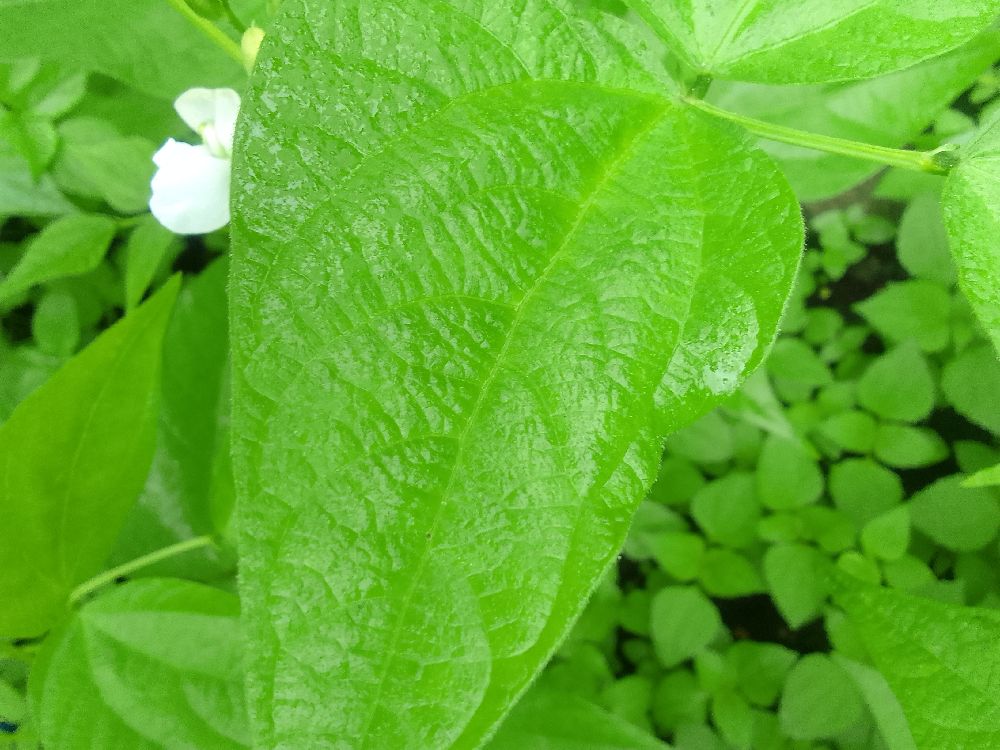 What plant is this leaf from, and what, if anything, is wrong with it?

common bean, healthy
